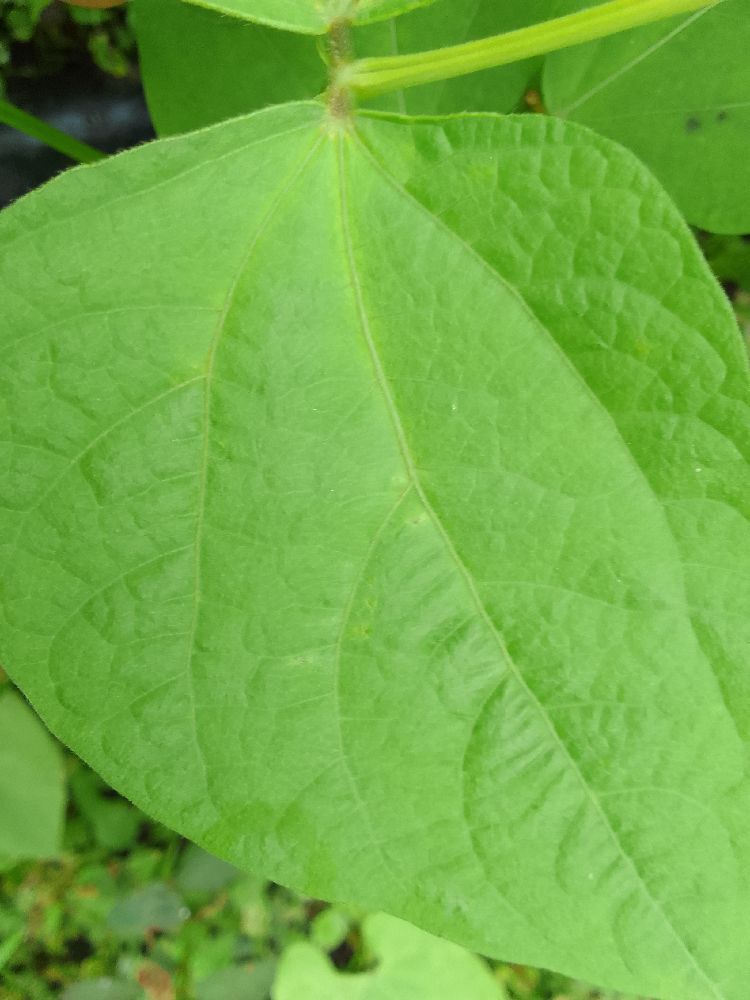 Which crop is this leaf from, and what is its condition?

common bean, healthy
